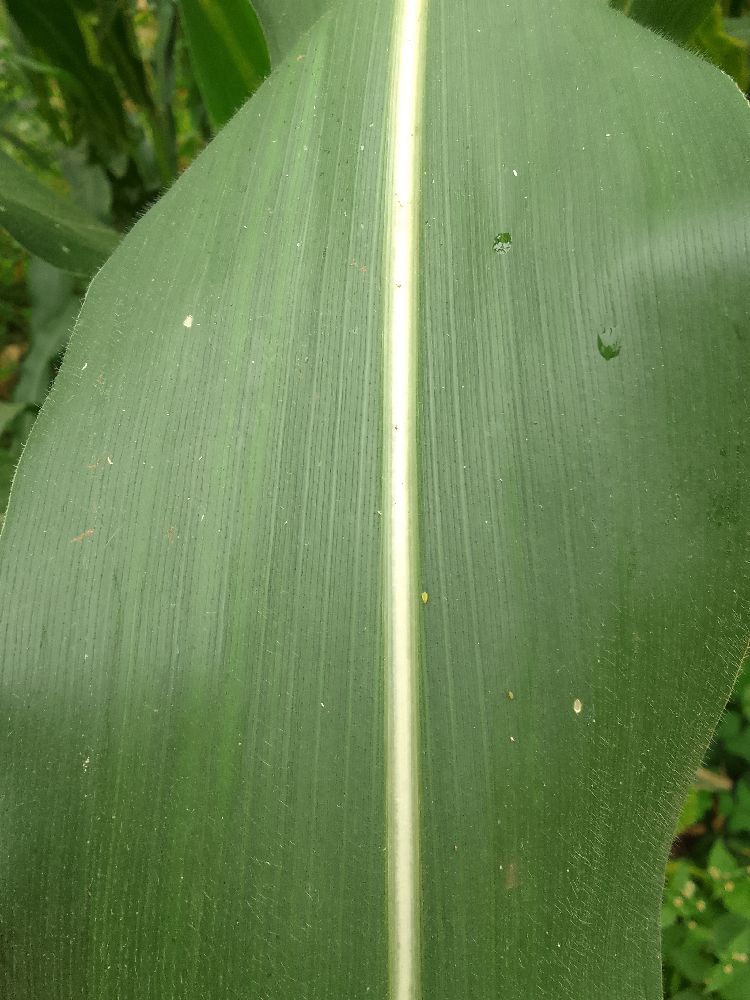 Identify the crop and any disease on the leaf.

maize, healthy
